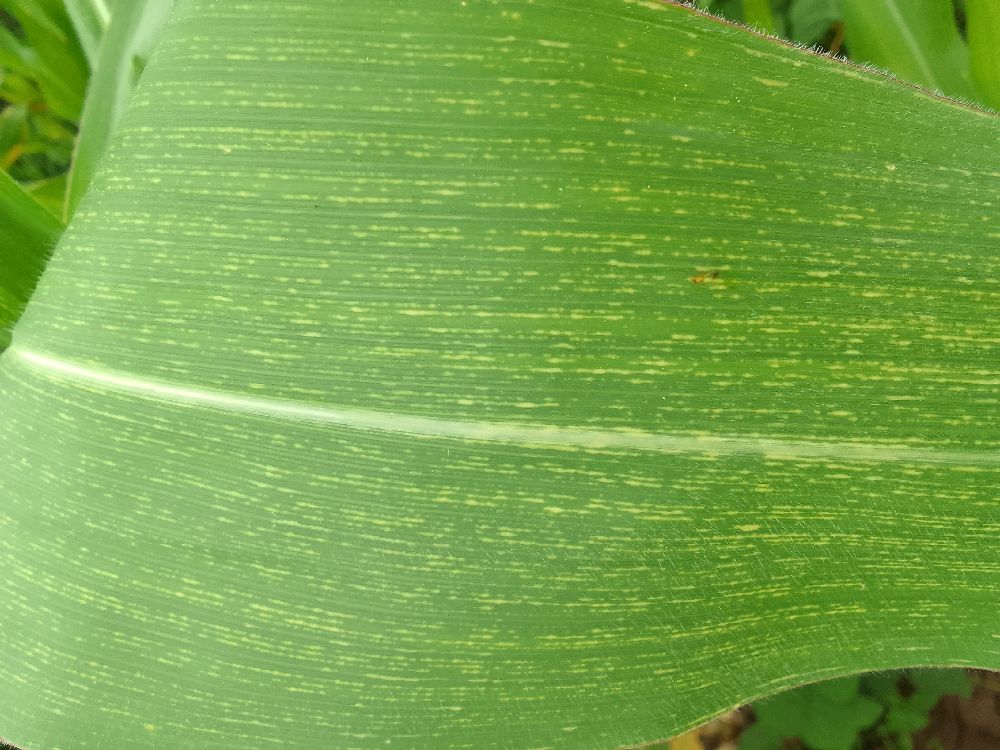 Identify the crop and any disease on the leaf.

maize, maize streak virus
